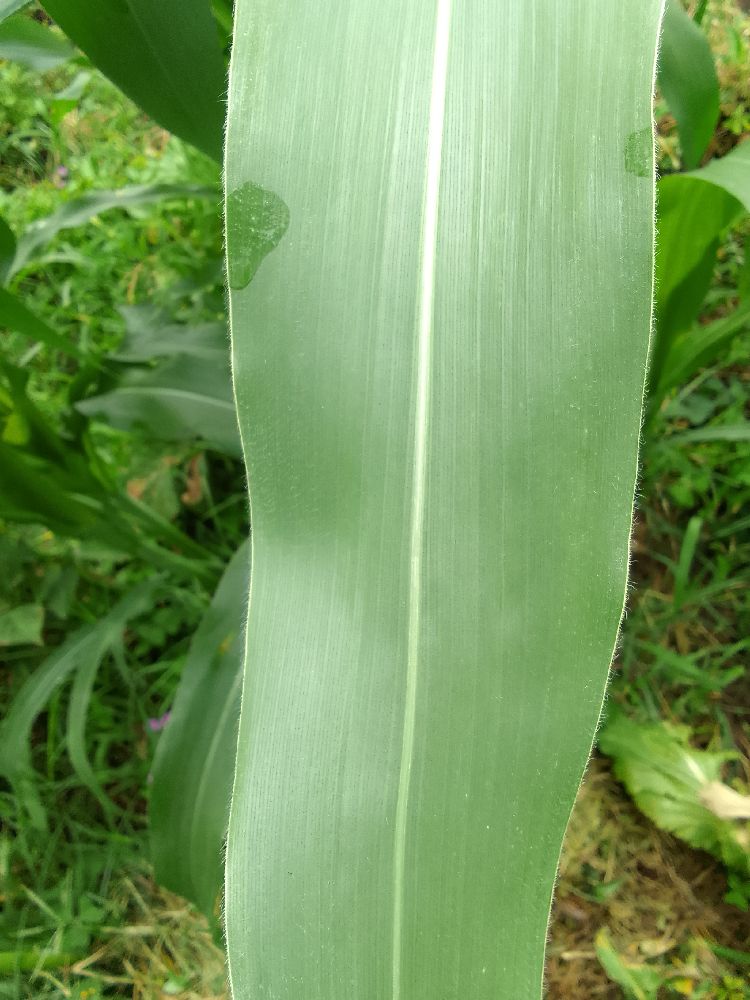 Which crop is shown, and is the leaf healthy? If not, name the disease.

maize, healthy
